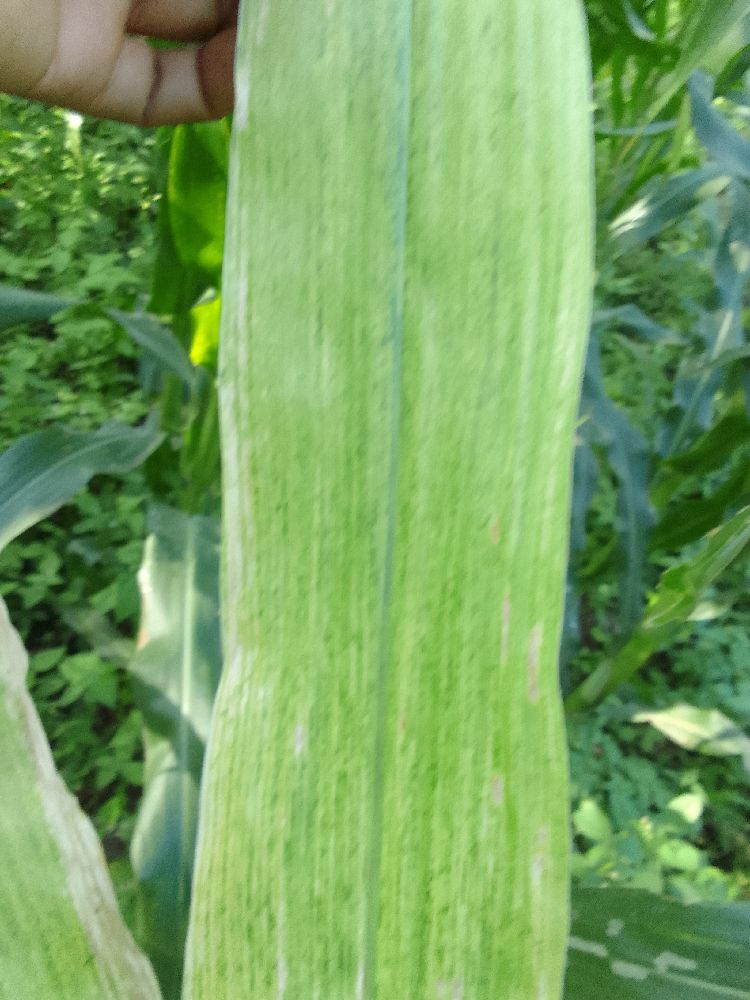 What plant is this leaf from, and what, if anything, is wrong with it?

maize, maize lethal necrosis
